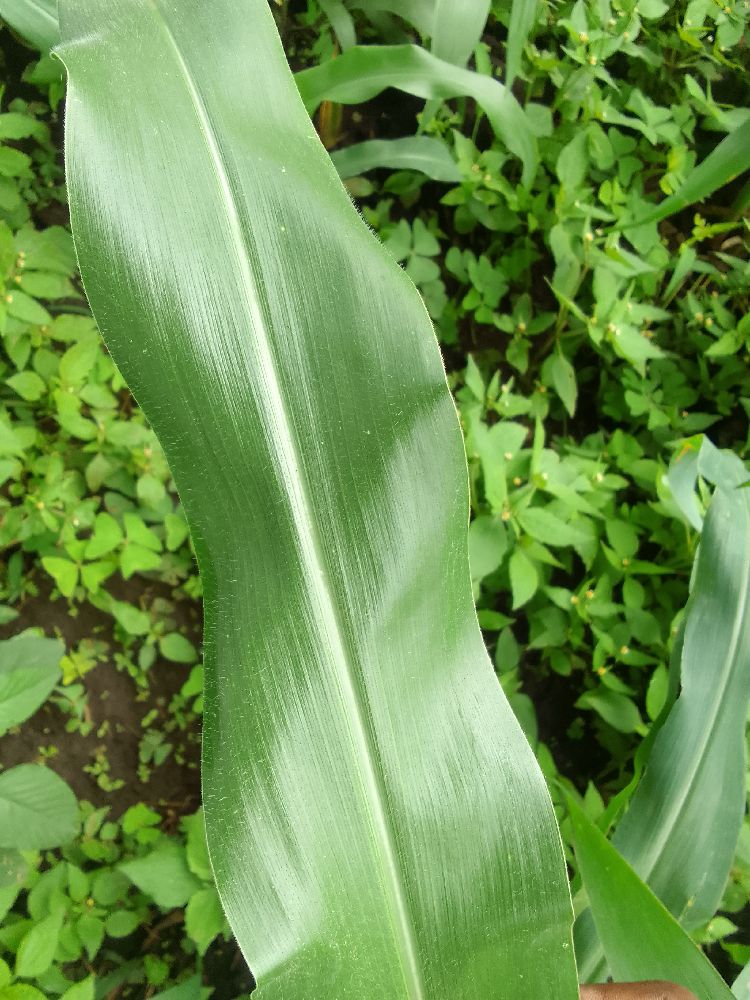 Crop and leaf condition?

maize, healthy
